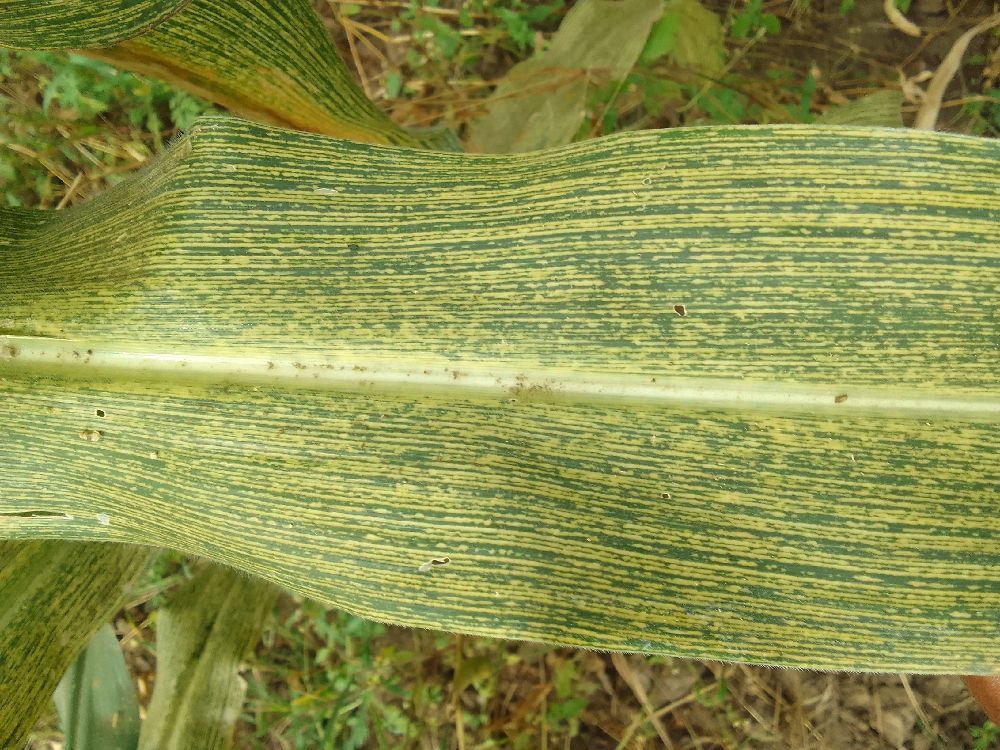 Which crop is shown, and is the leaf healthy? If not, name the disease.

maize, maize streak virus
